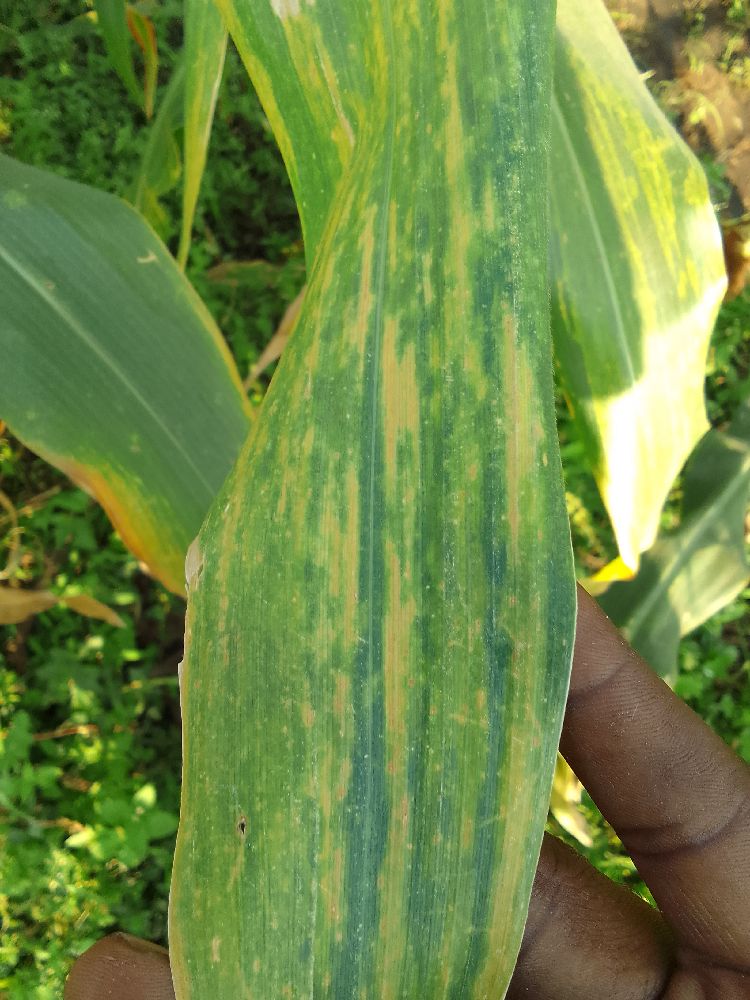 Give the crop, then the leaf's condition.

maize, maize lethal necrosis
